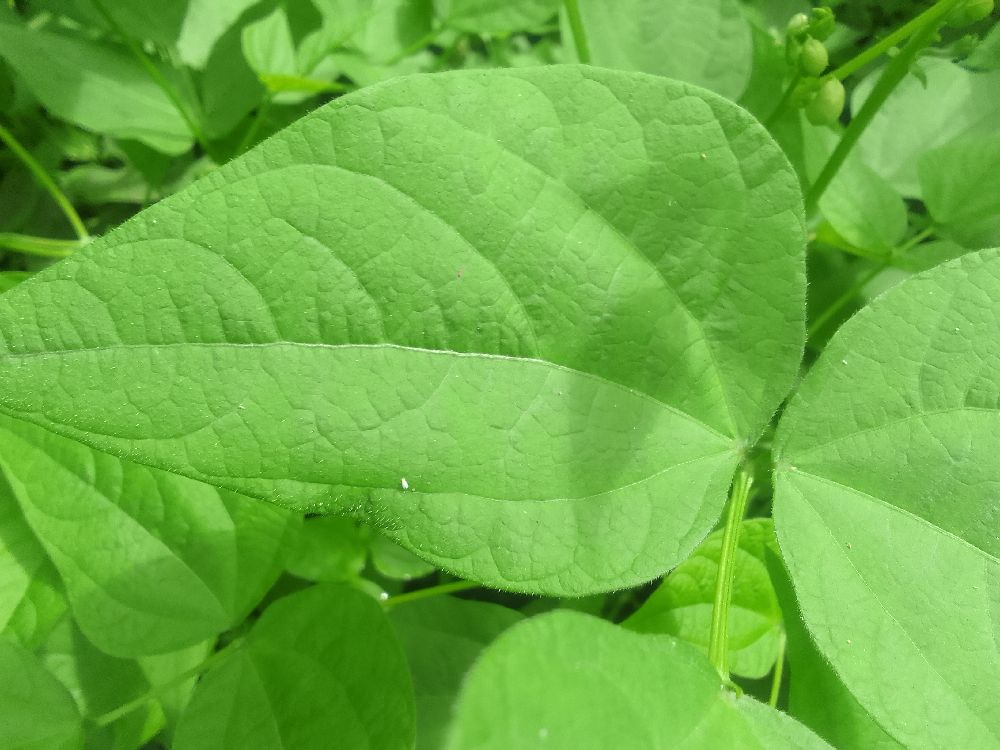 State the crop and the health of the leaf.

common bean, healthy
